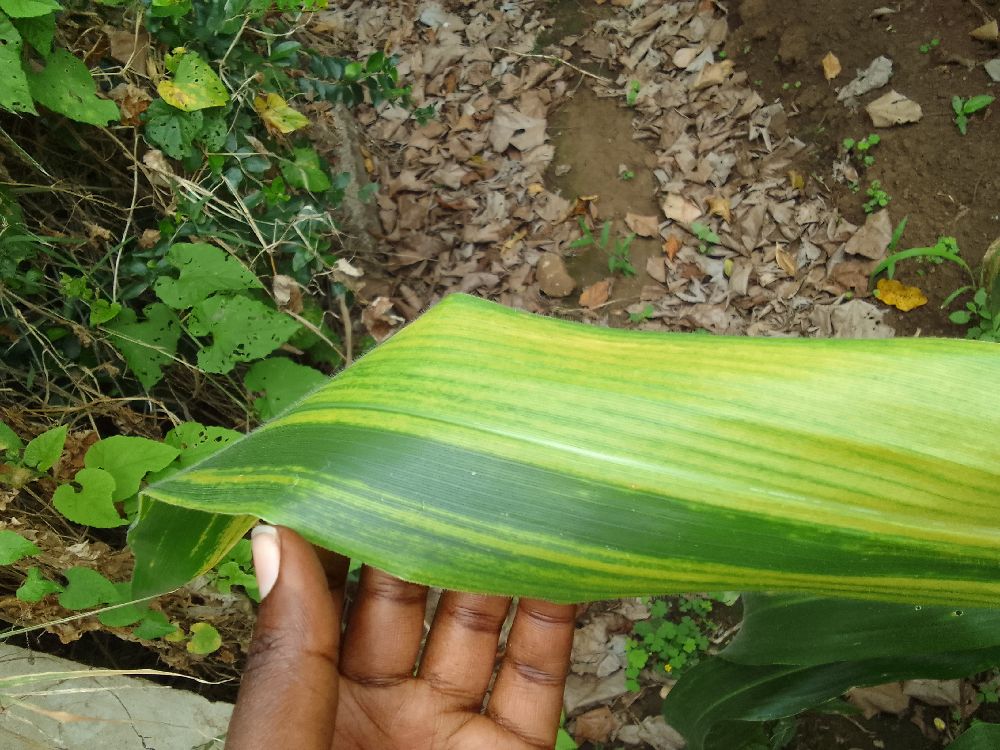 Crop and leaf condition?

maize, maize lethal necrosis
